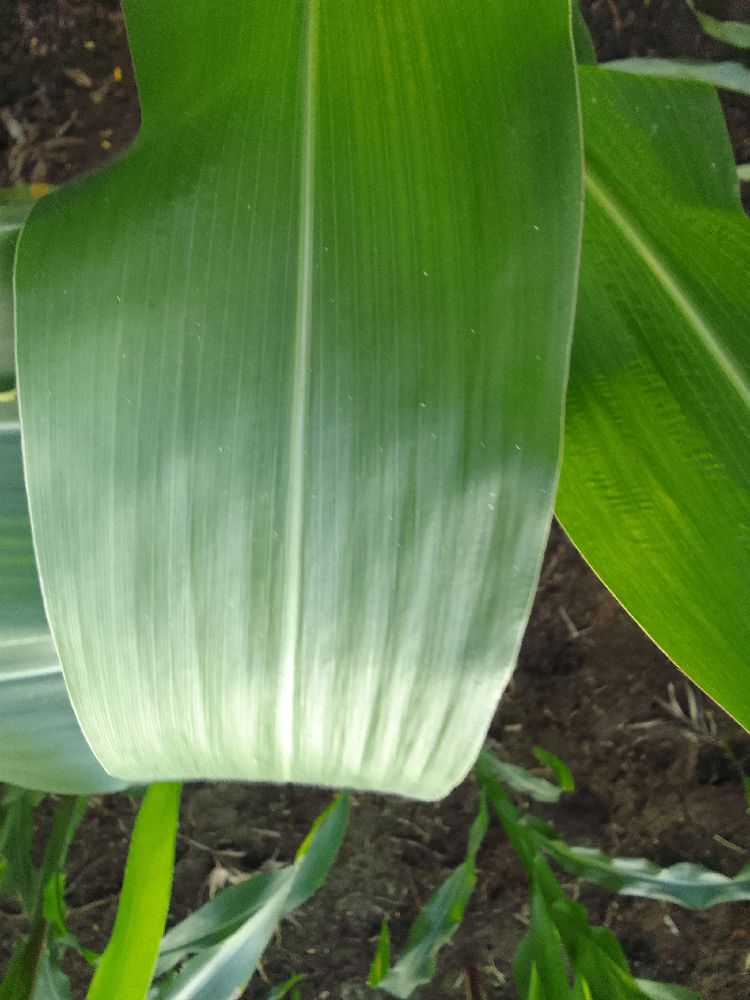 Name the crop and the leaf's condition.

maize, healthy
